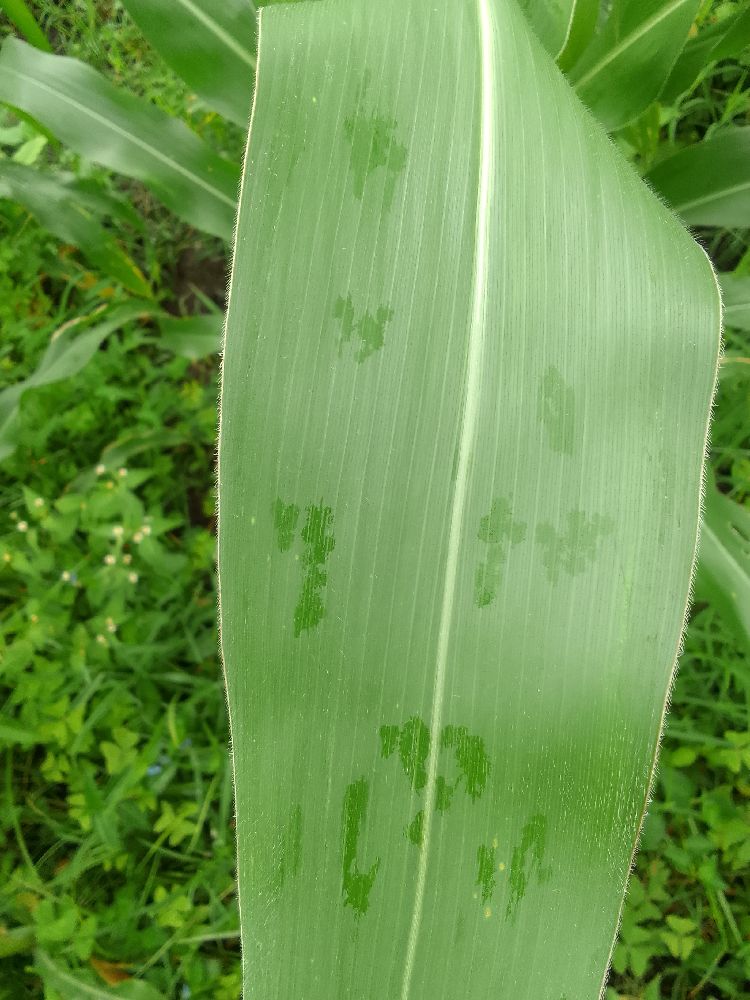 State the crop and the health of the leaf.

maize, healthy
